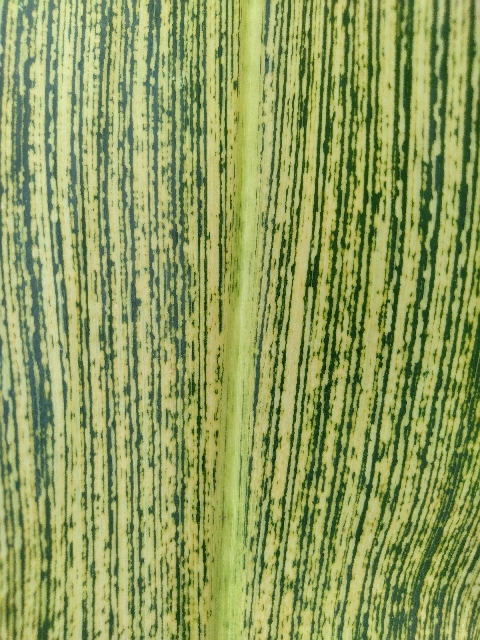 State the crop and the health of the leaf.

maize, maize streak virus
